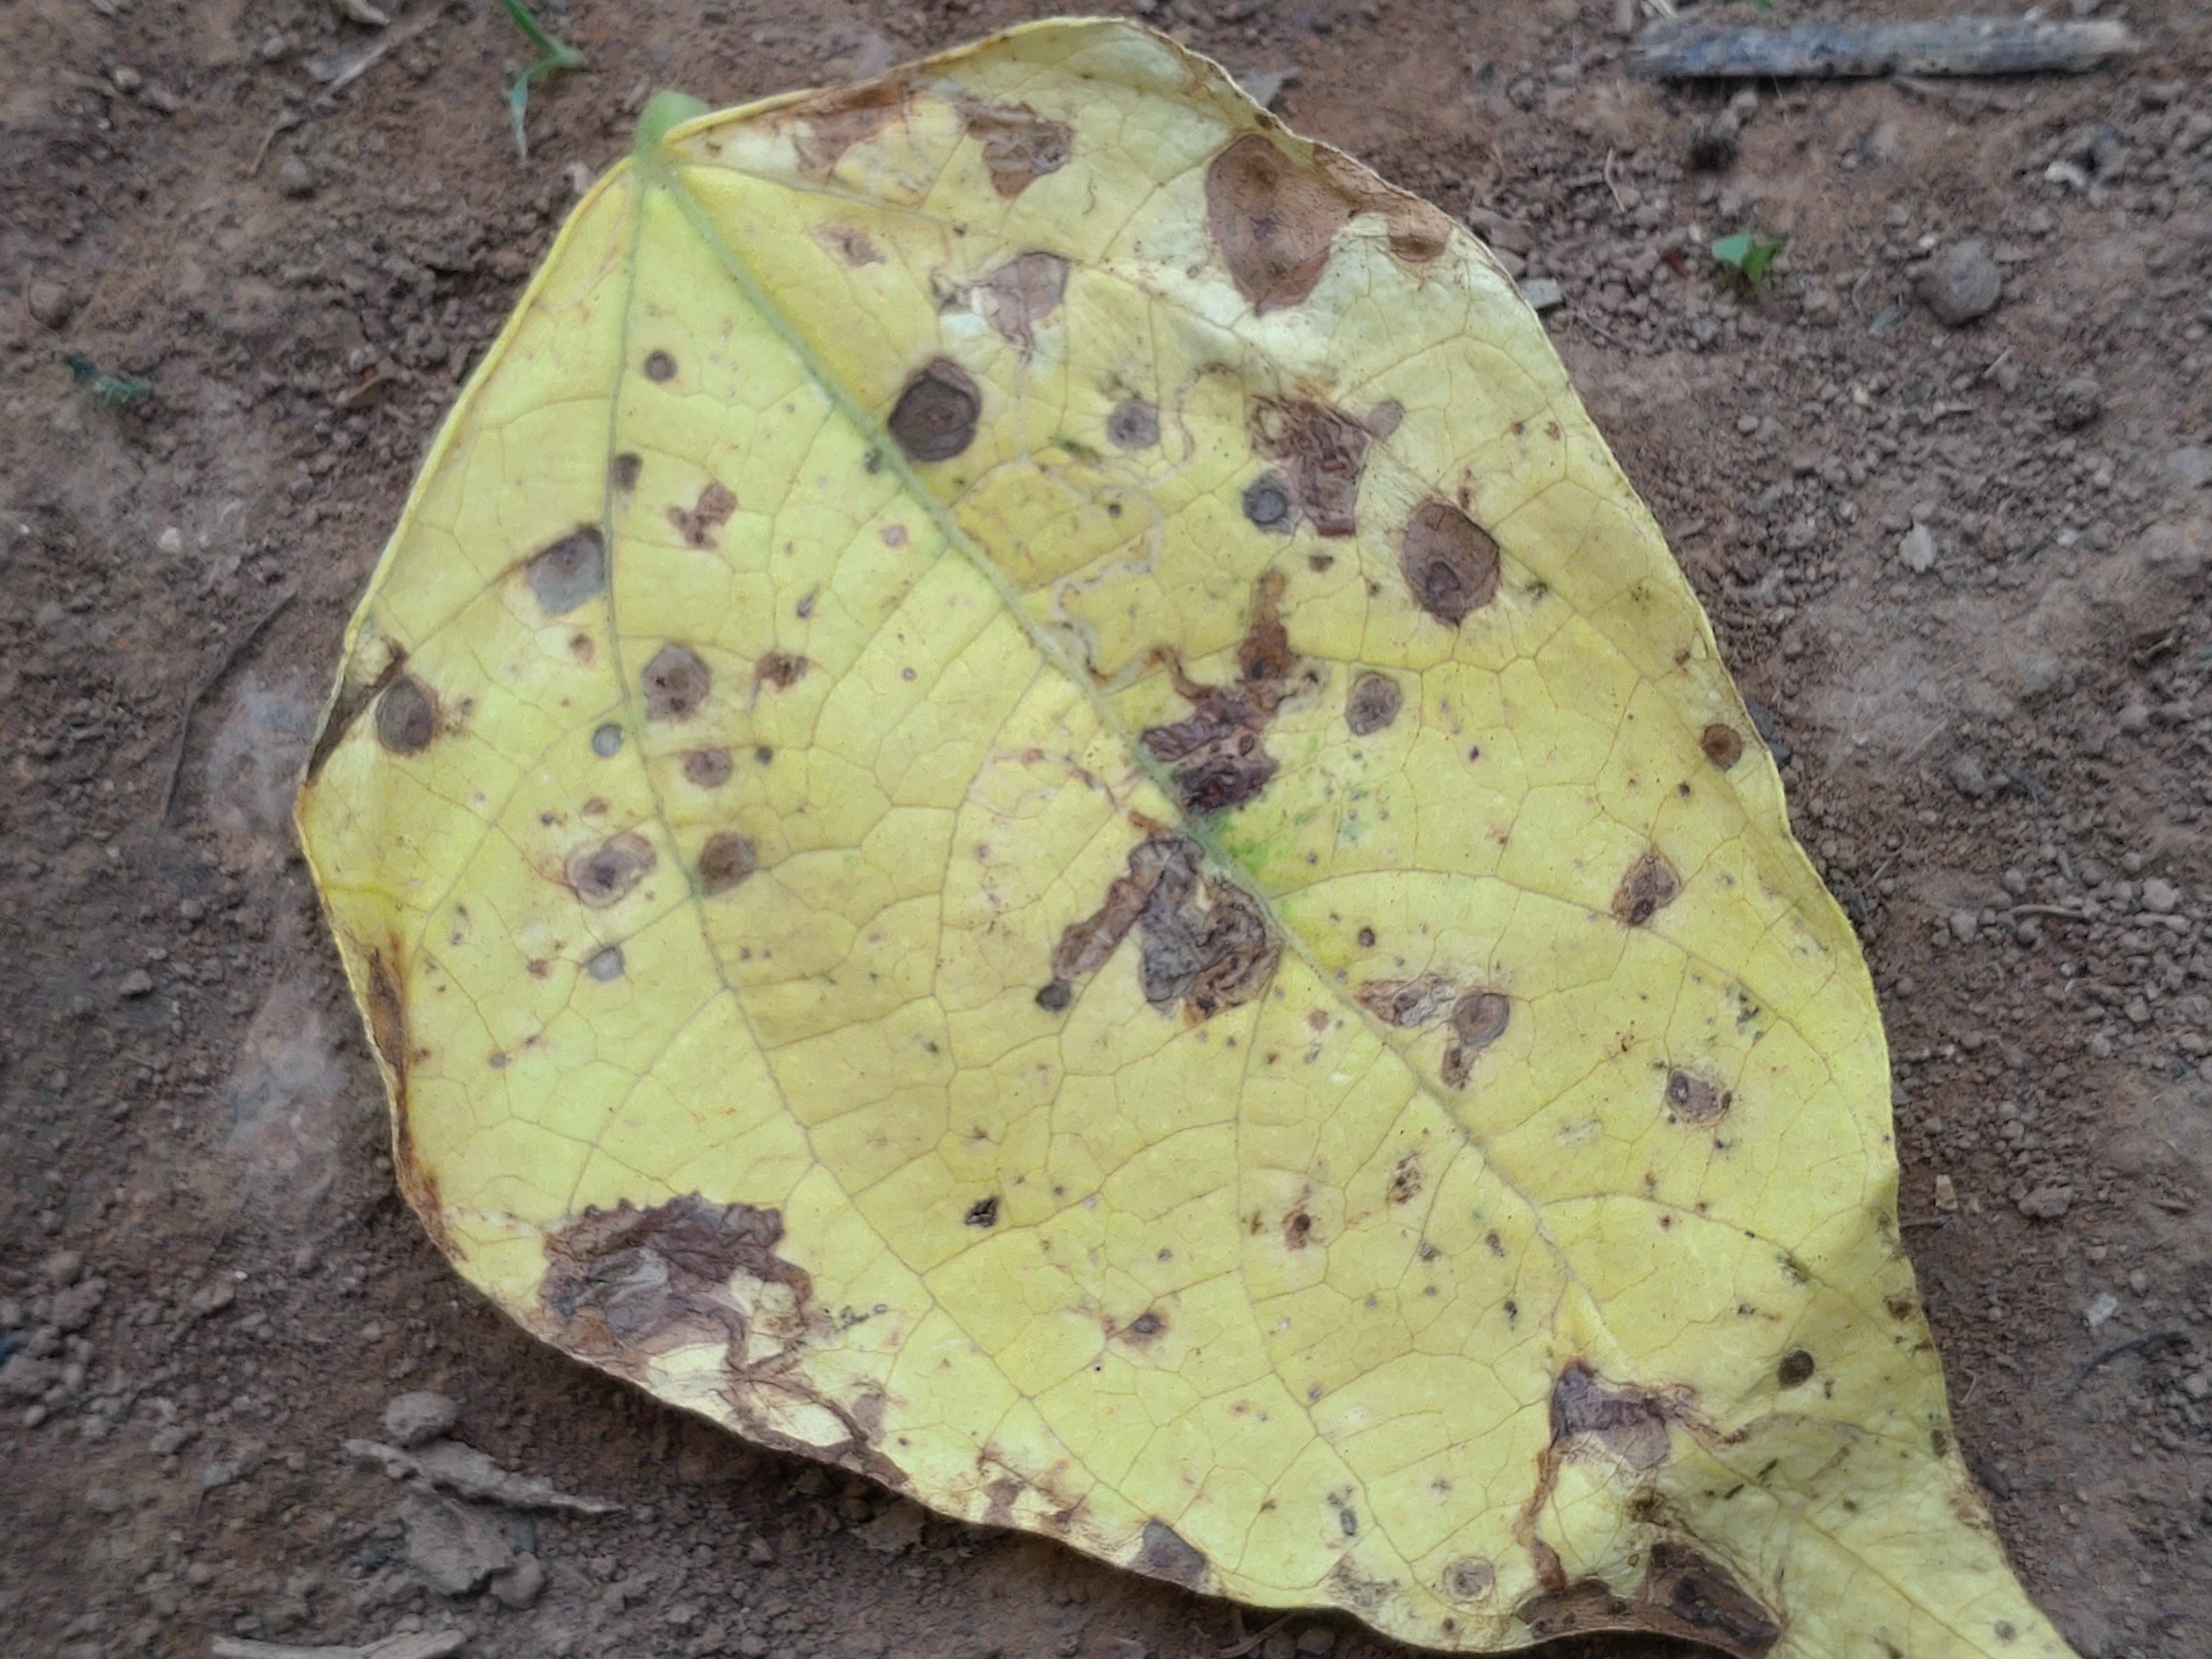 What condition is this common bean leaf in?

anthracnose
